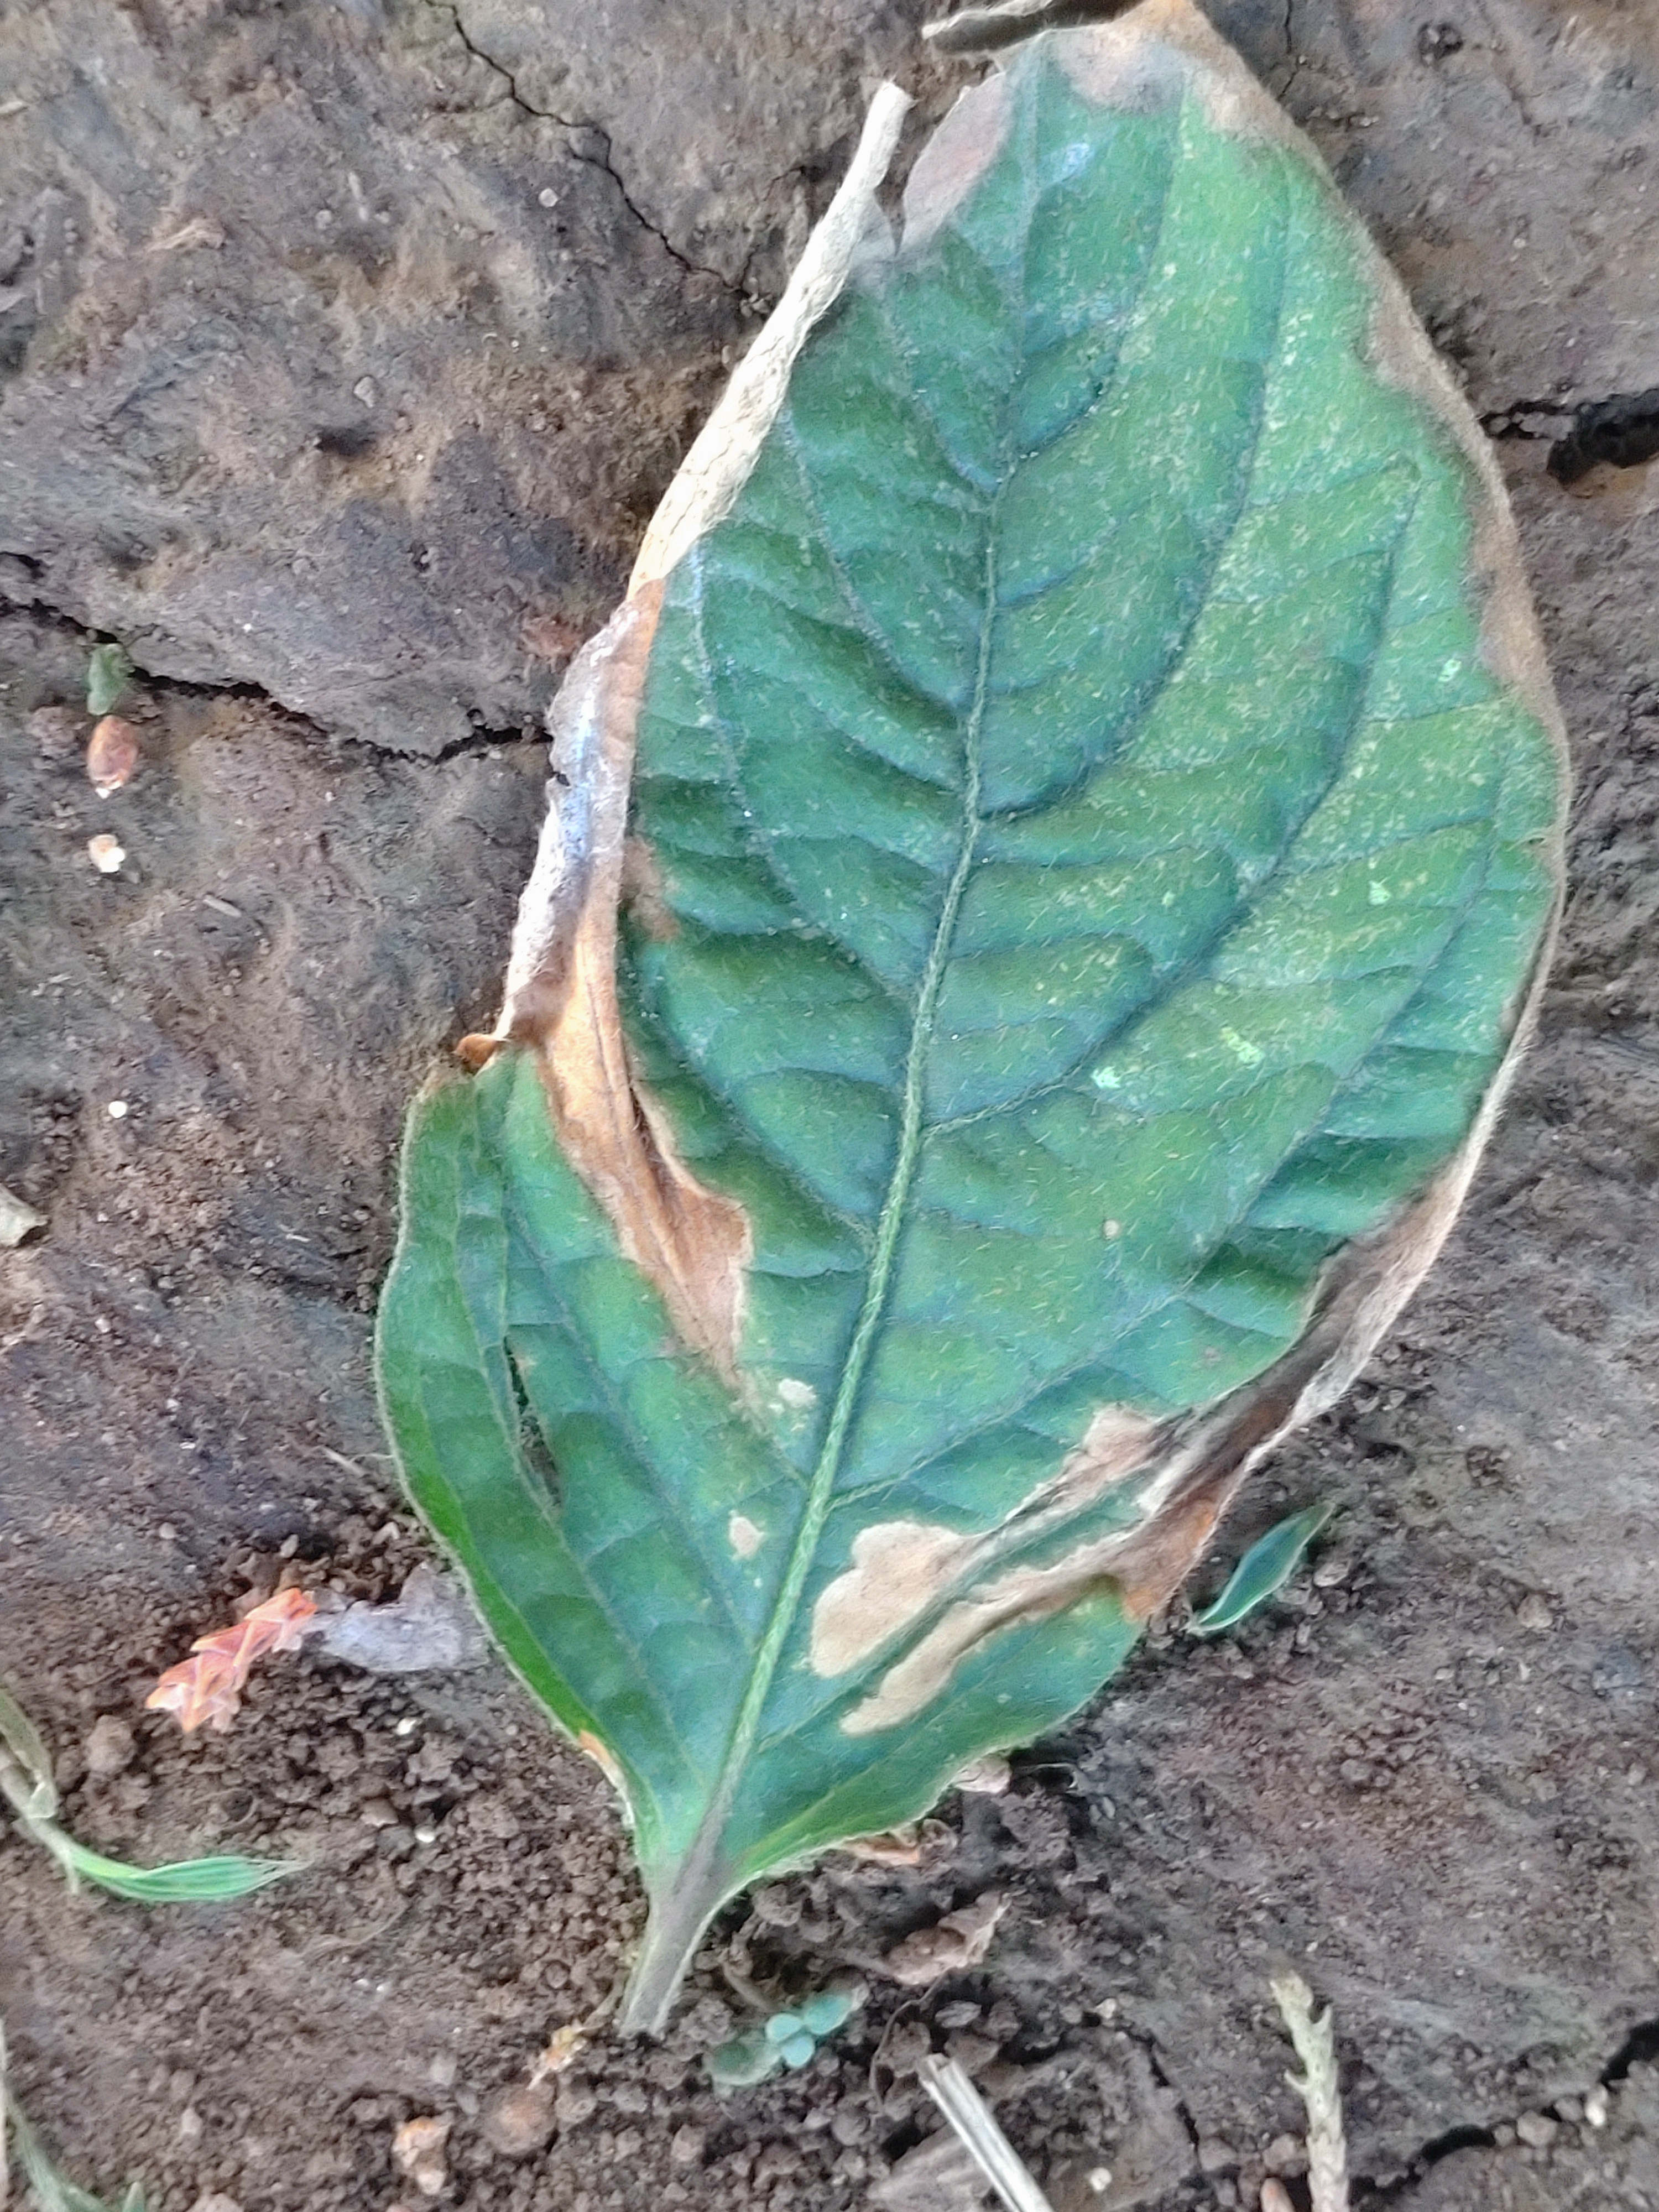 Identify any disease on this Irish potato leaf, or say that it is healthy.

early blight
